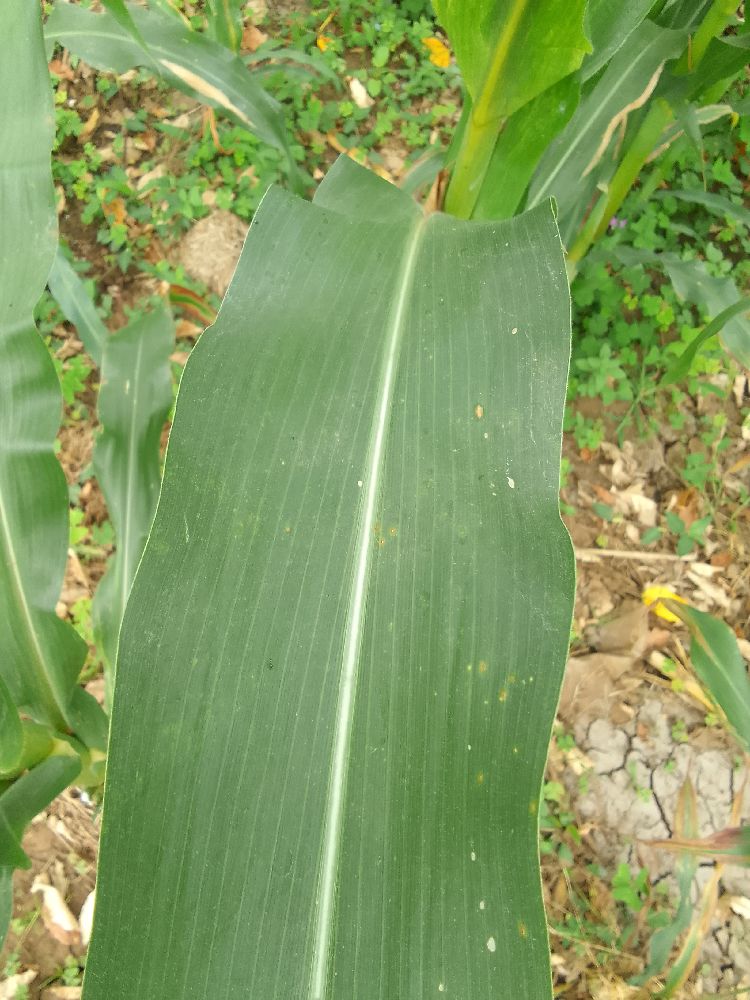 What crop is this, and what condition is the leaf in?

maize, healthy
